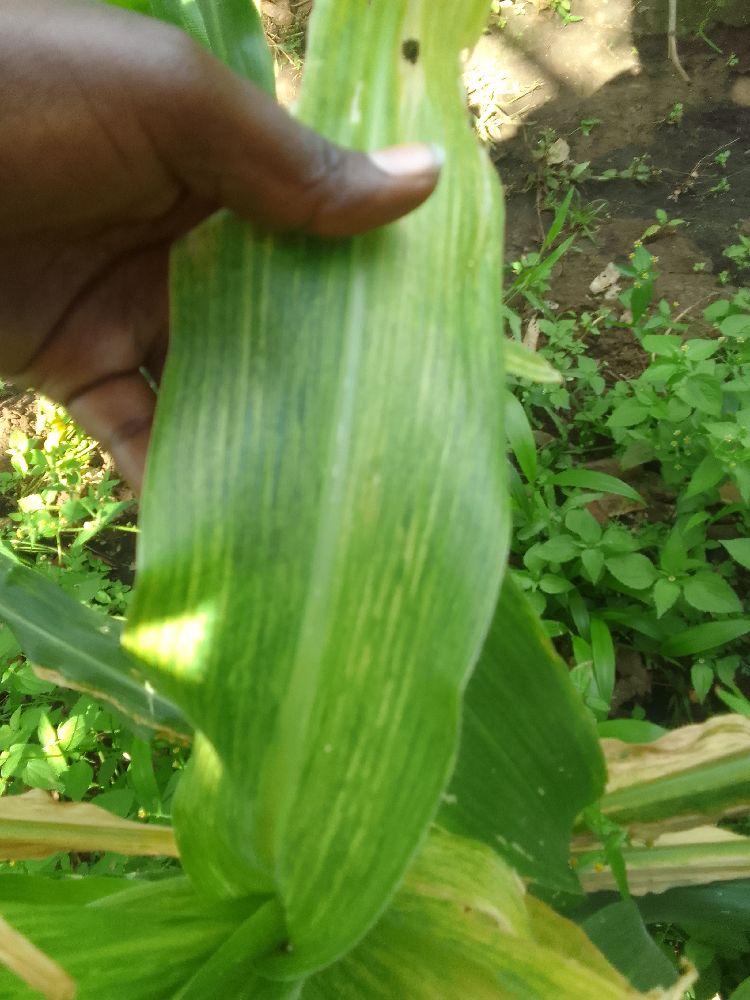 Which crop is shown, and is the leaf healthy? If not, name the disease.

maize, maize lethal necrosis
